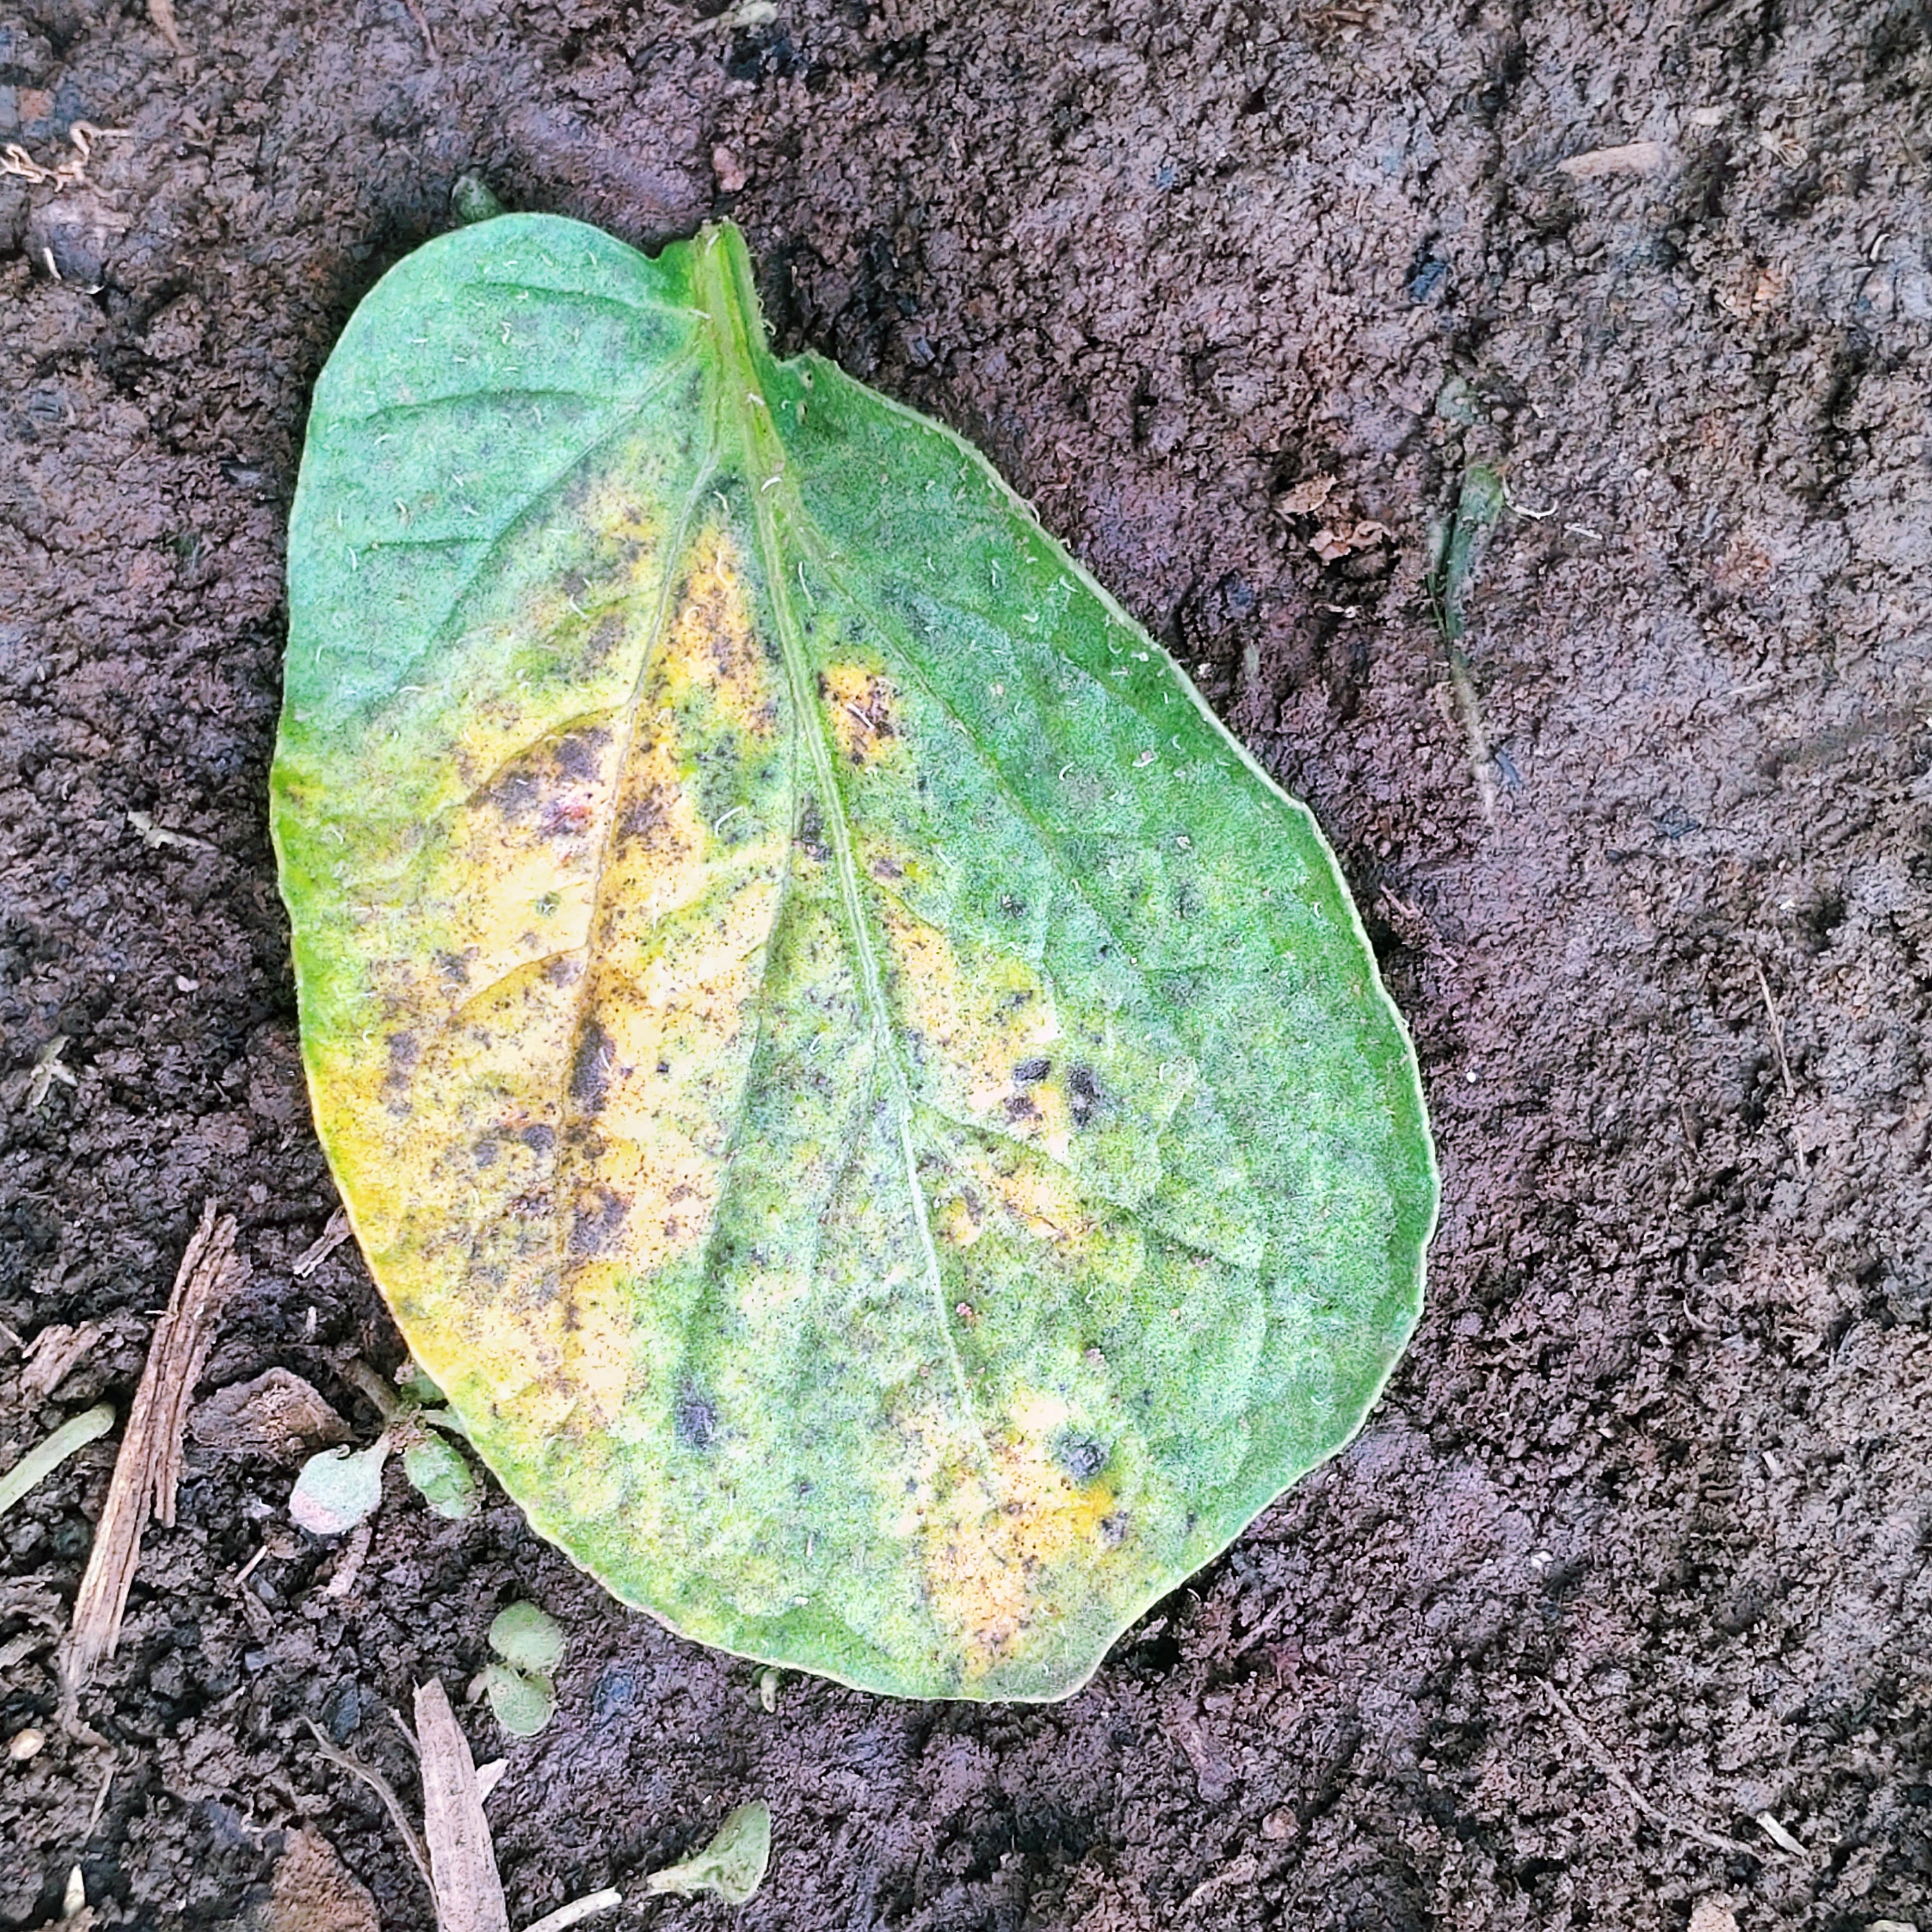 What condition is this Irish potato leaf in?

late blight
